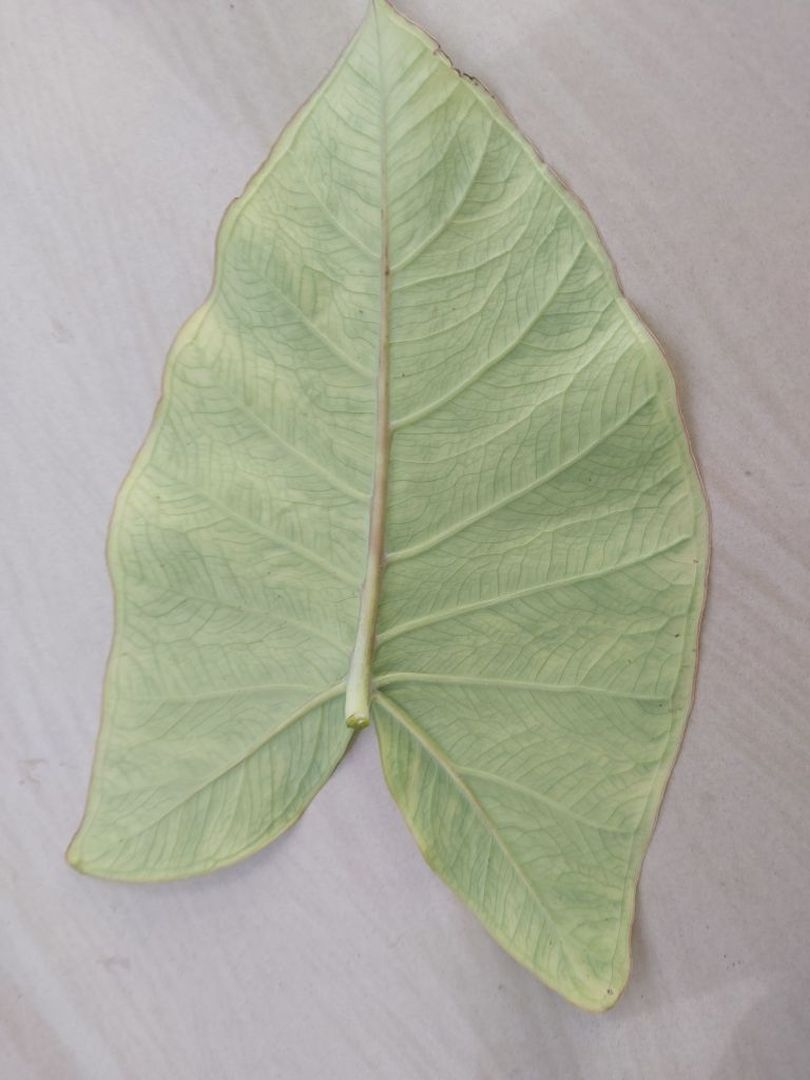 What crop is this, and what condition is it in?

taro, mosaic
